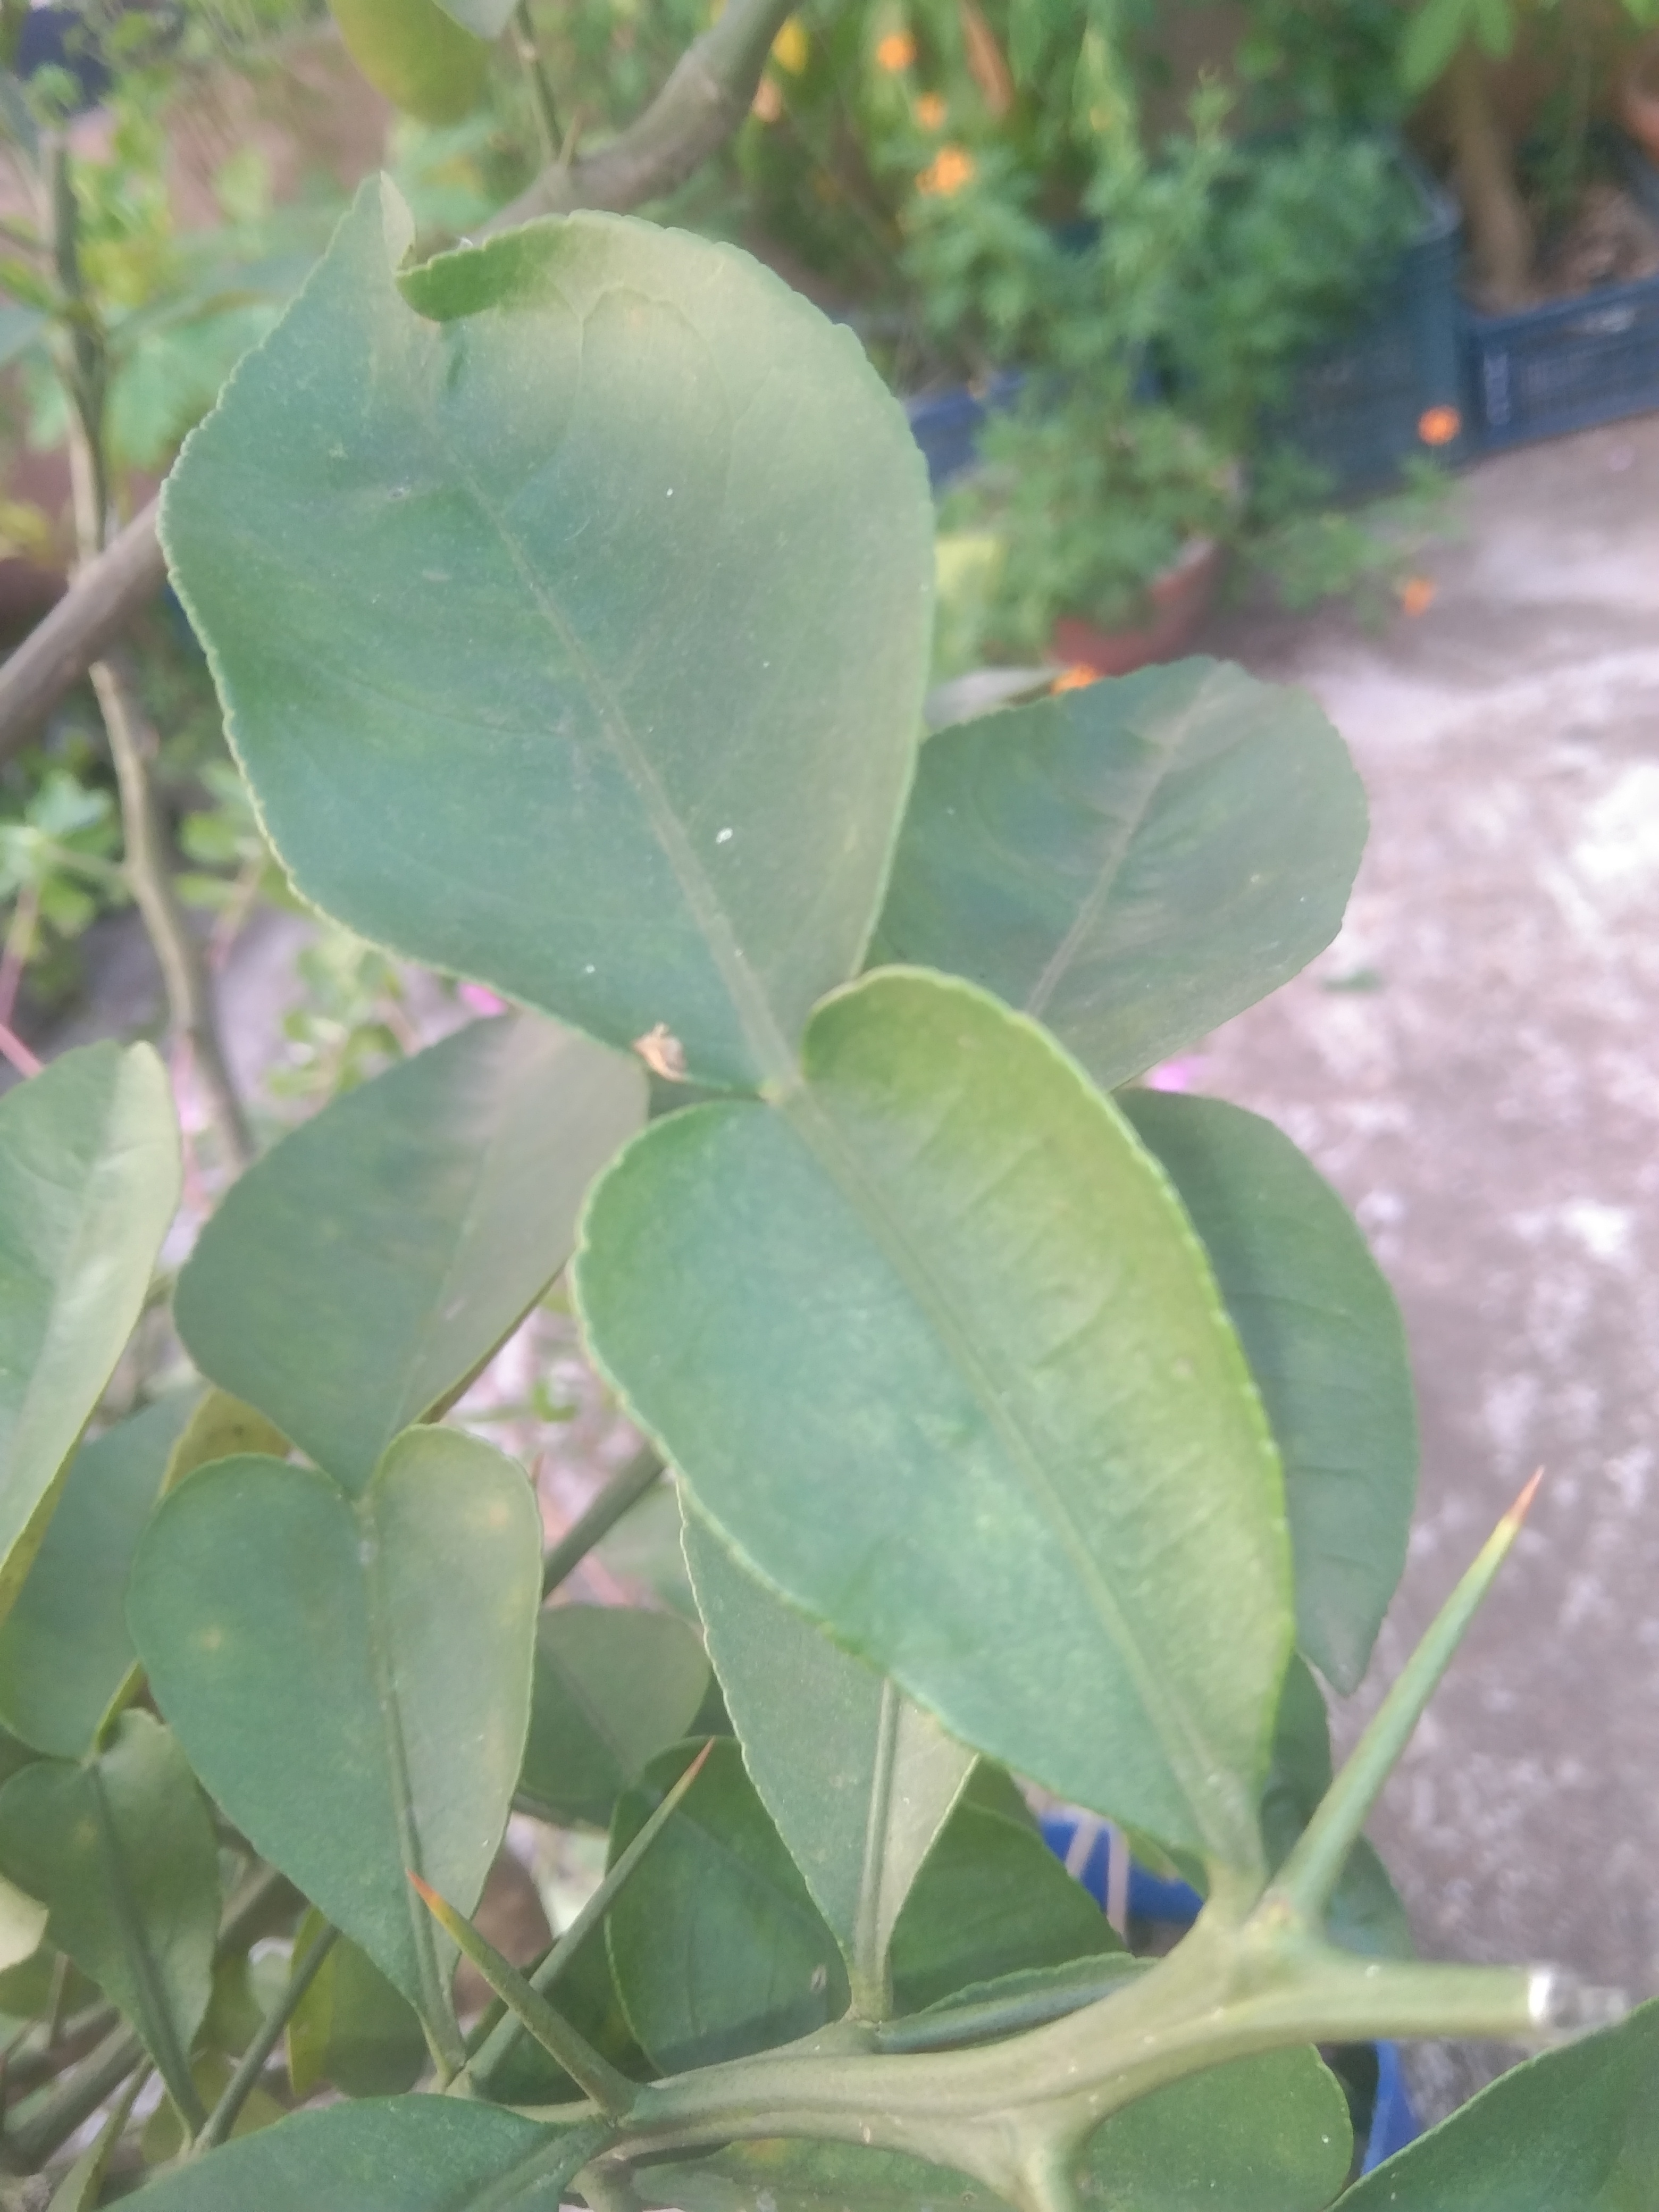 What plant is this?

lemon
